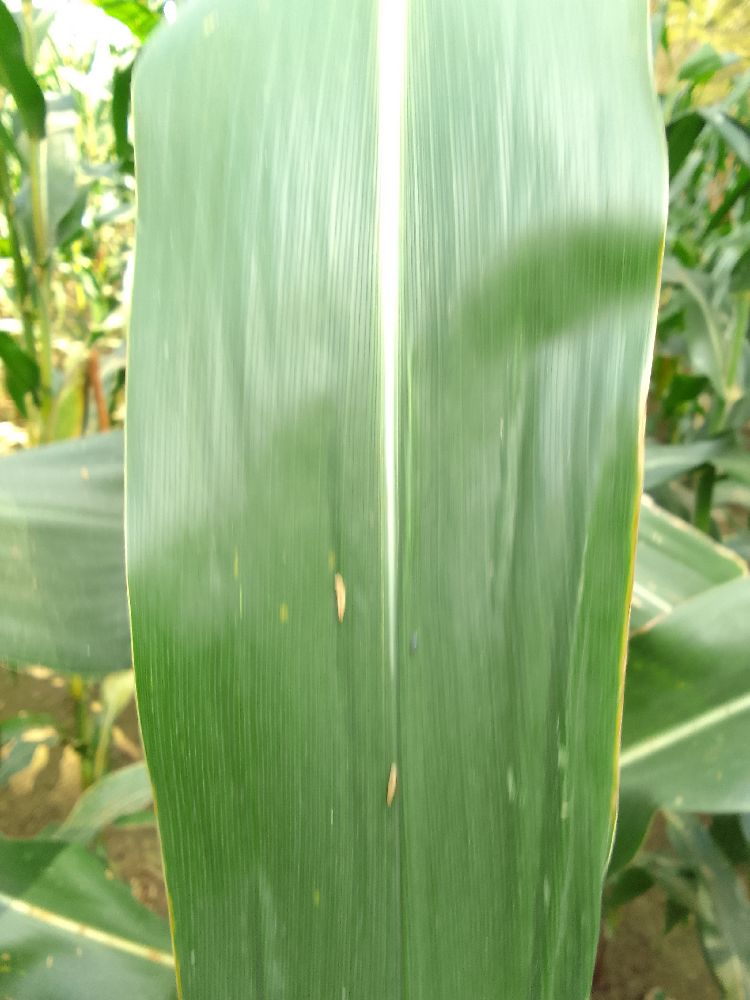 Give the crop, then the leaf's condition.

maize, healthy
